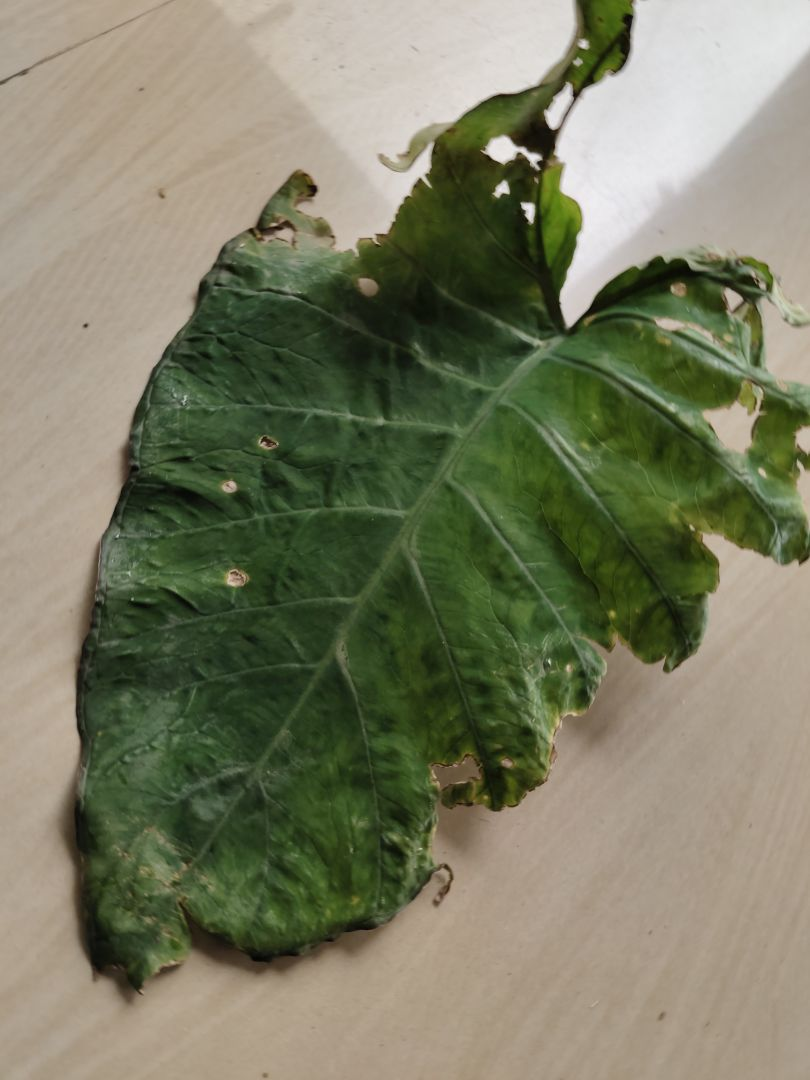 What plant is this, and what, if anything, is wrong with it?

taro, leaf blight
